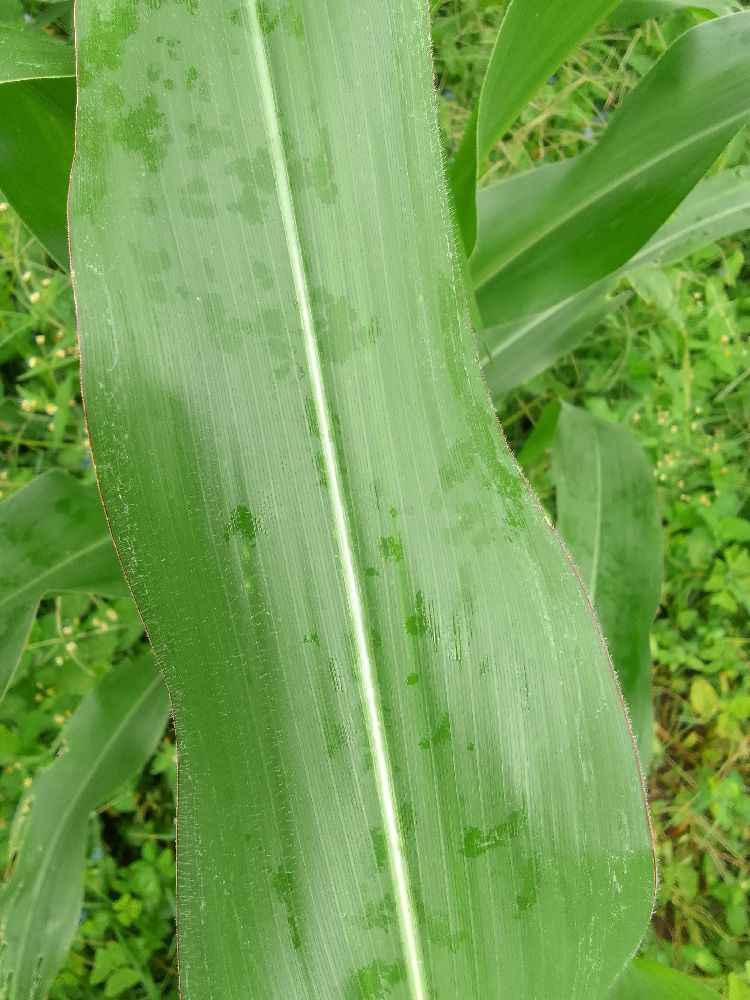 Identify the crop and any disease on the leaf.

maize, healthy
